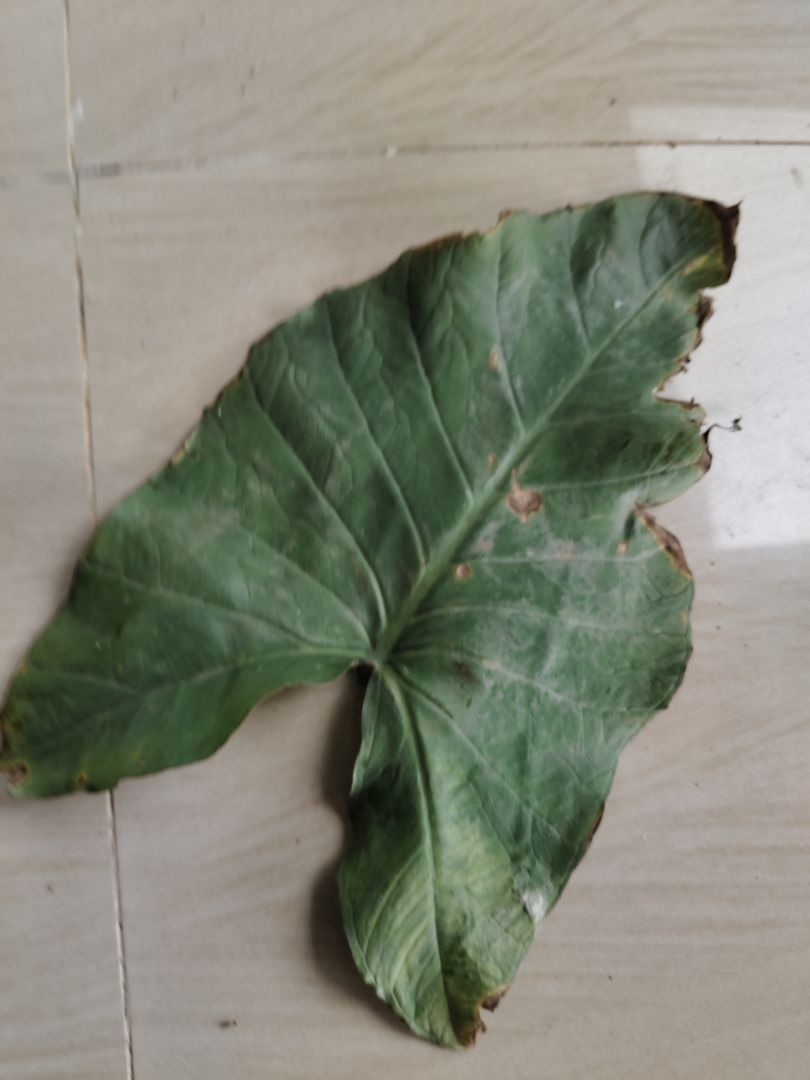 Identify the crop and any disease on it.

taro, leaf blight
